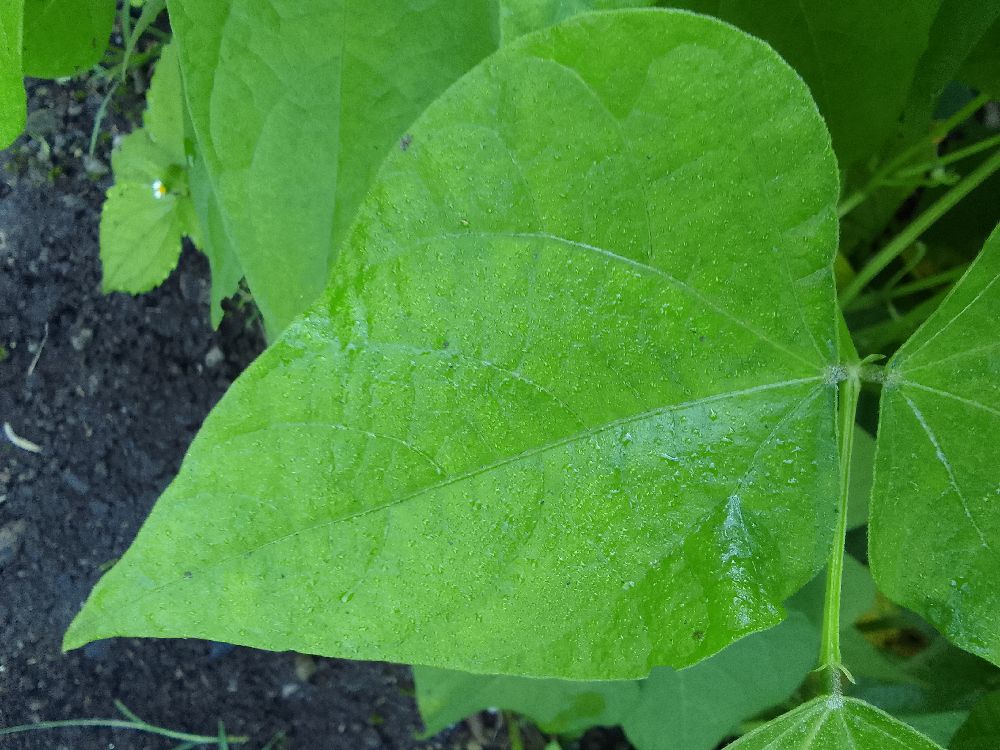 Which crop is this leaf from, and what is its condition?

common bean, healthy
